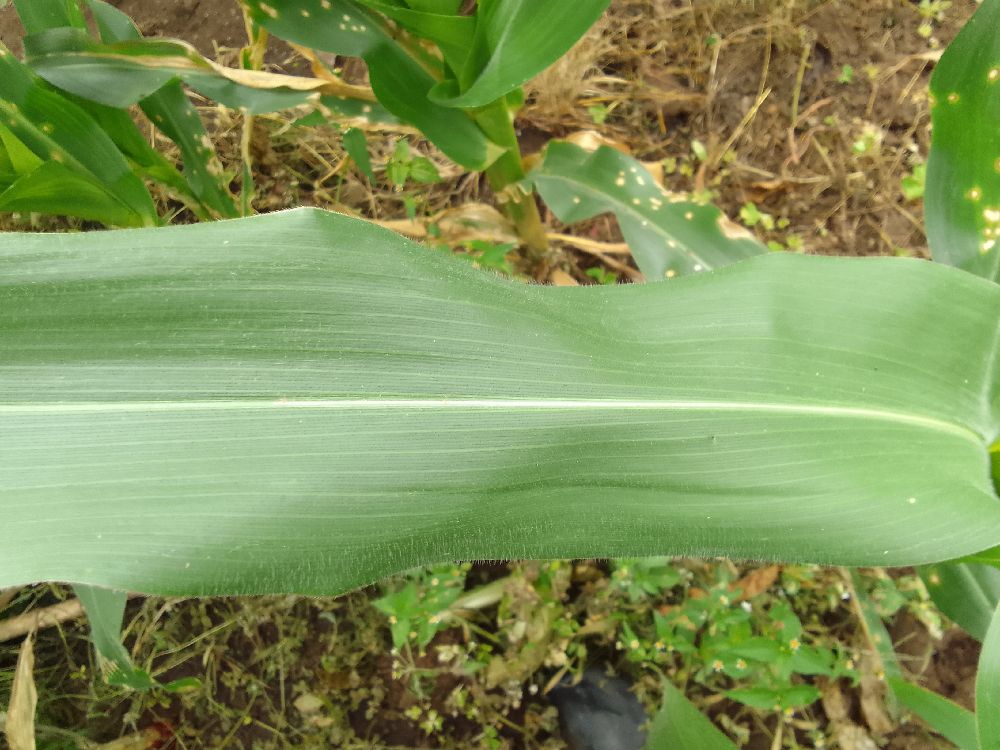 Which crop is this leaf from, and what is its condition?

maize, healthy
